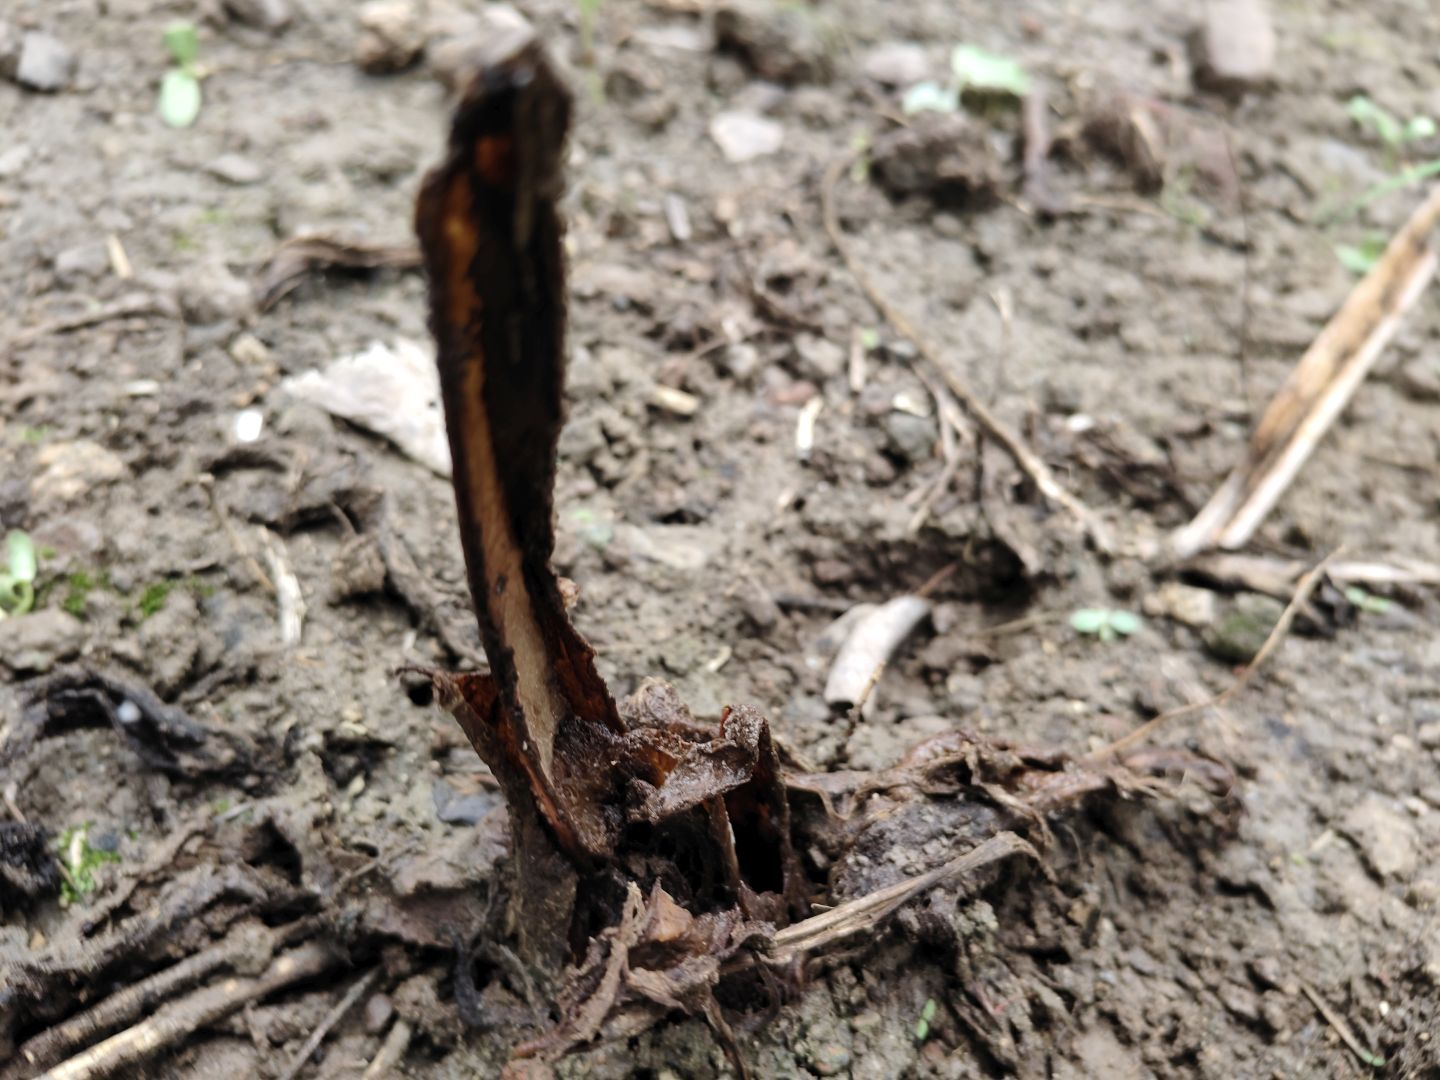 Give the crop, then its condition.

taro, root rot
